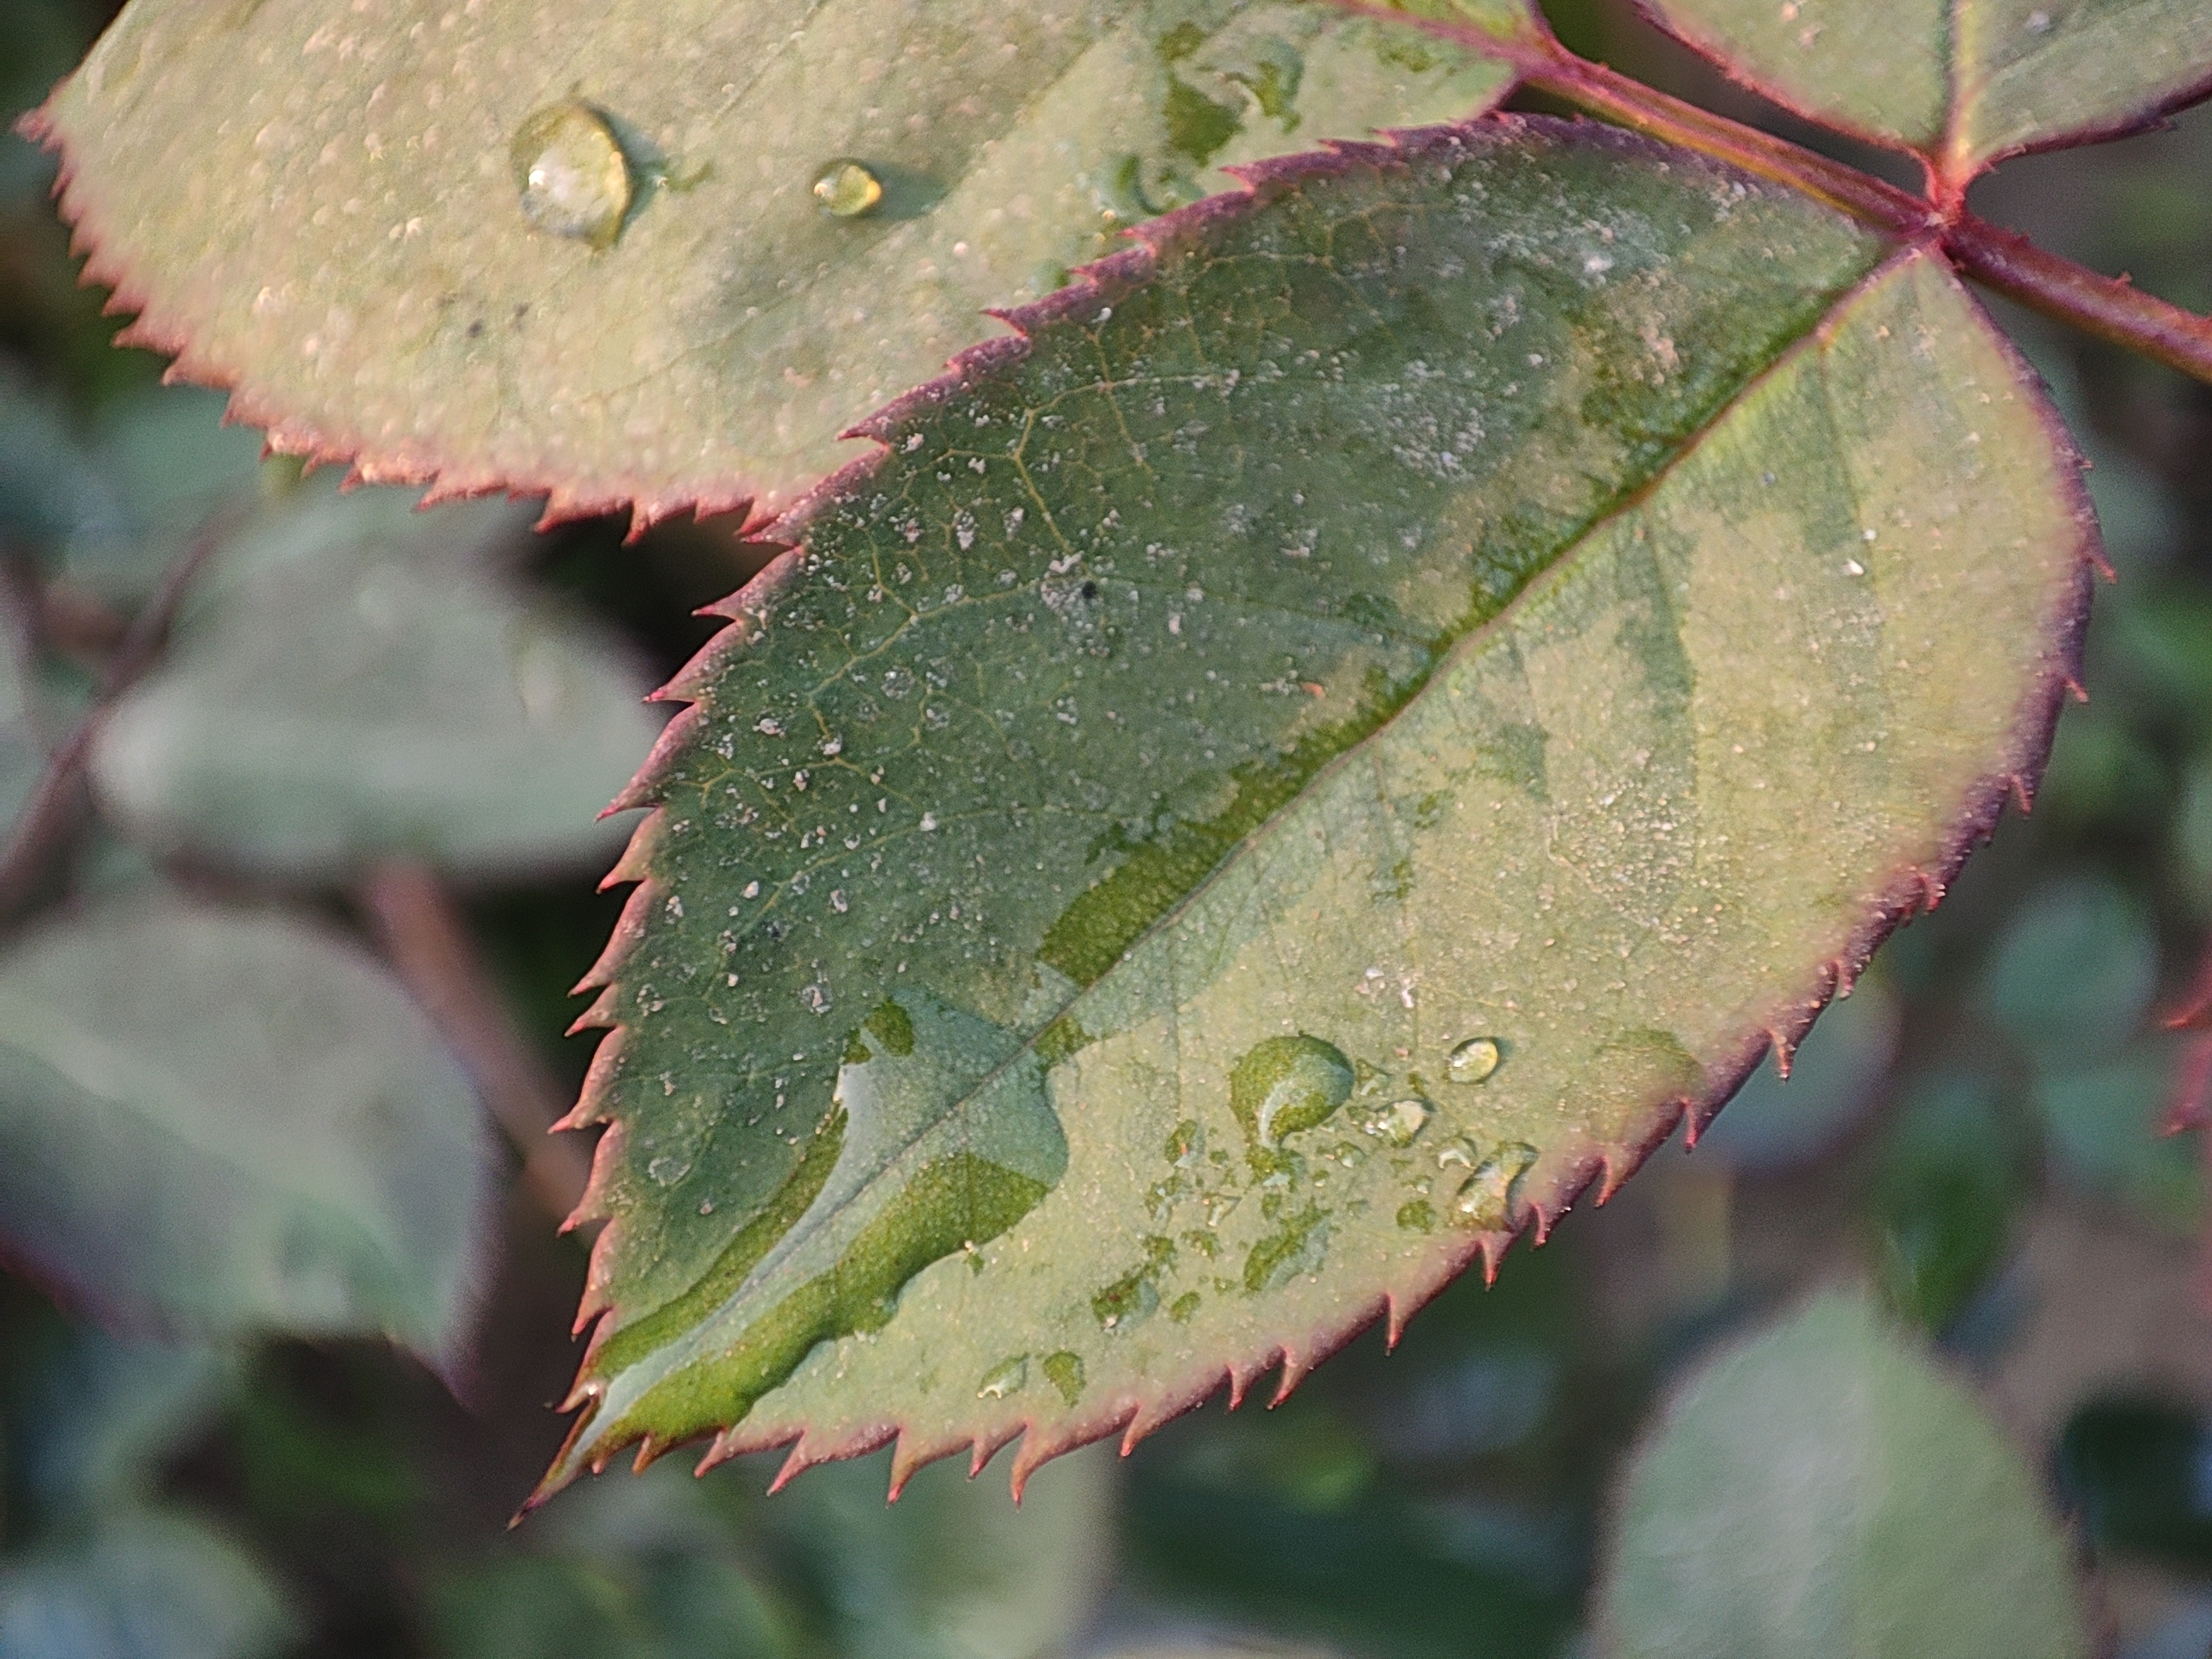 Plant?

rose
